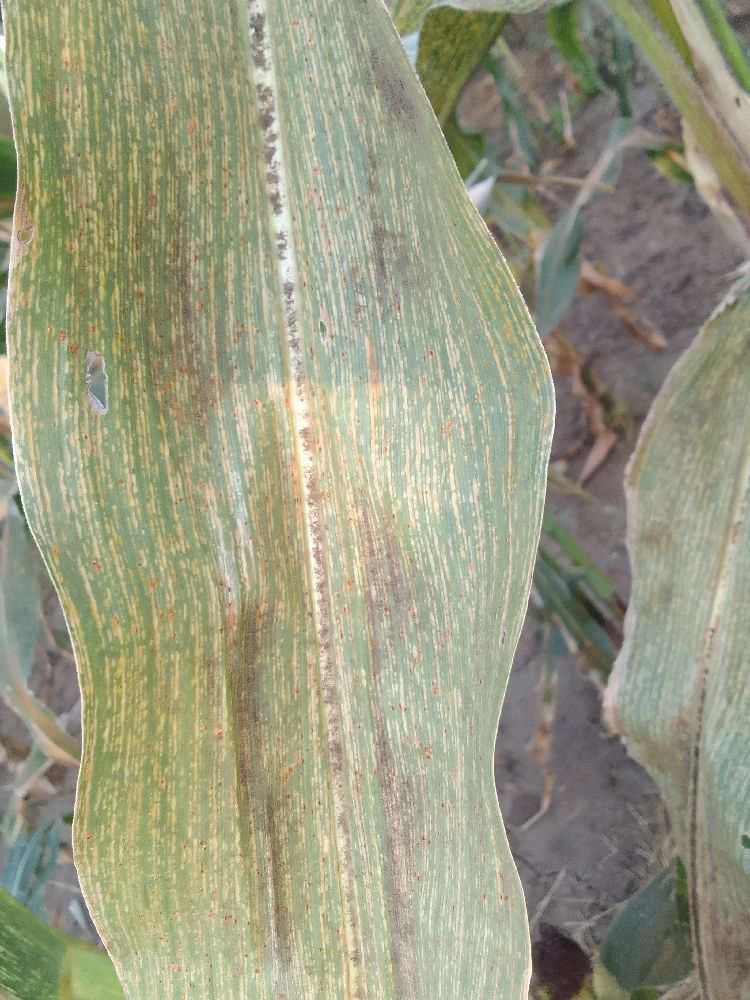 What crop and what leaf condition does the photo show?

maize, maize streak virus
